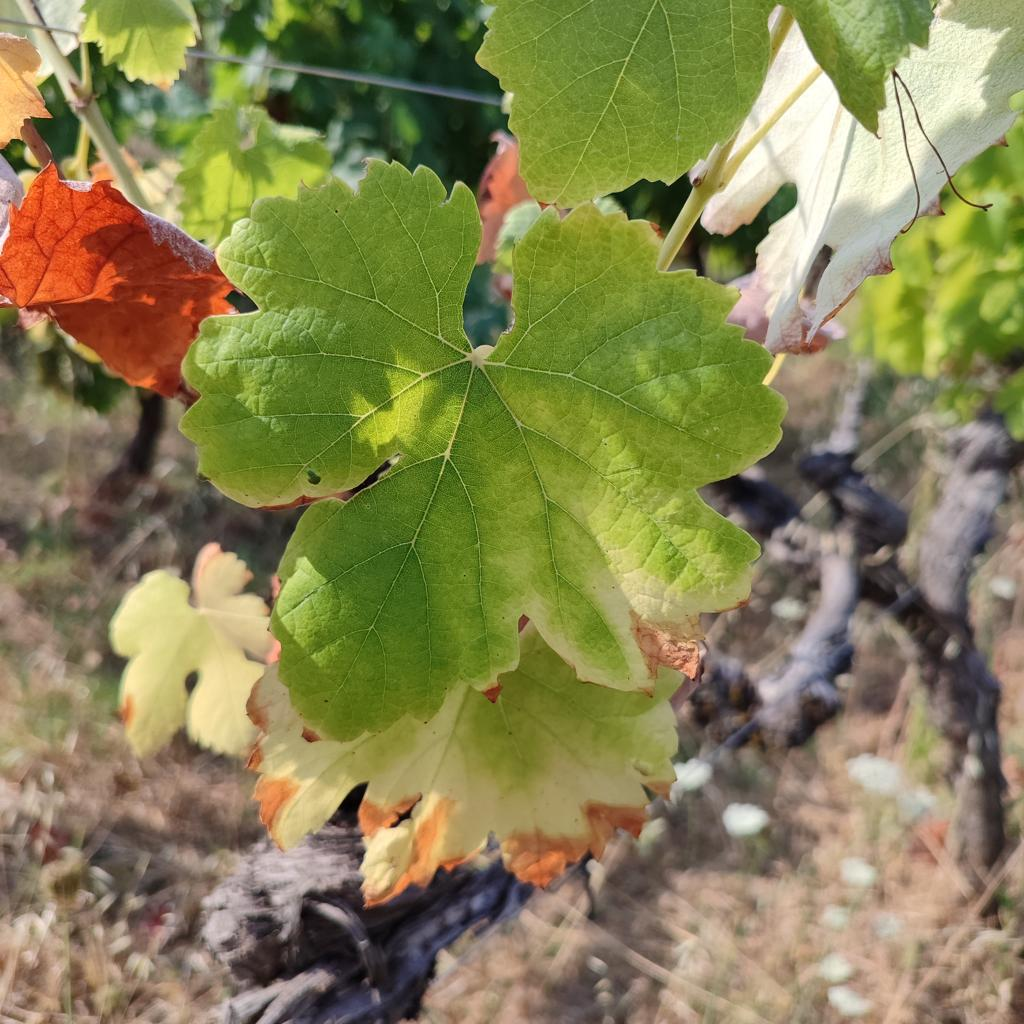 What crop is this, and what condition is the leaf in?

grapevine, esca complex
